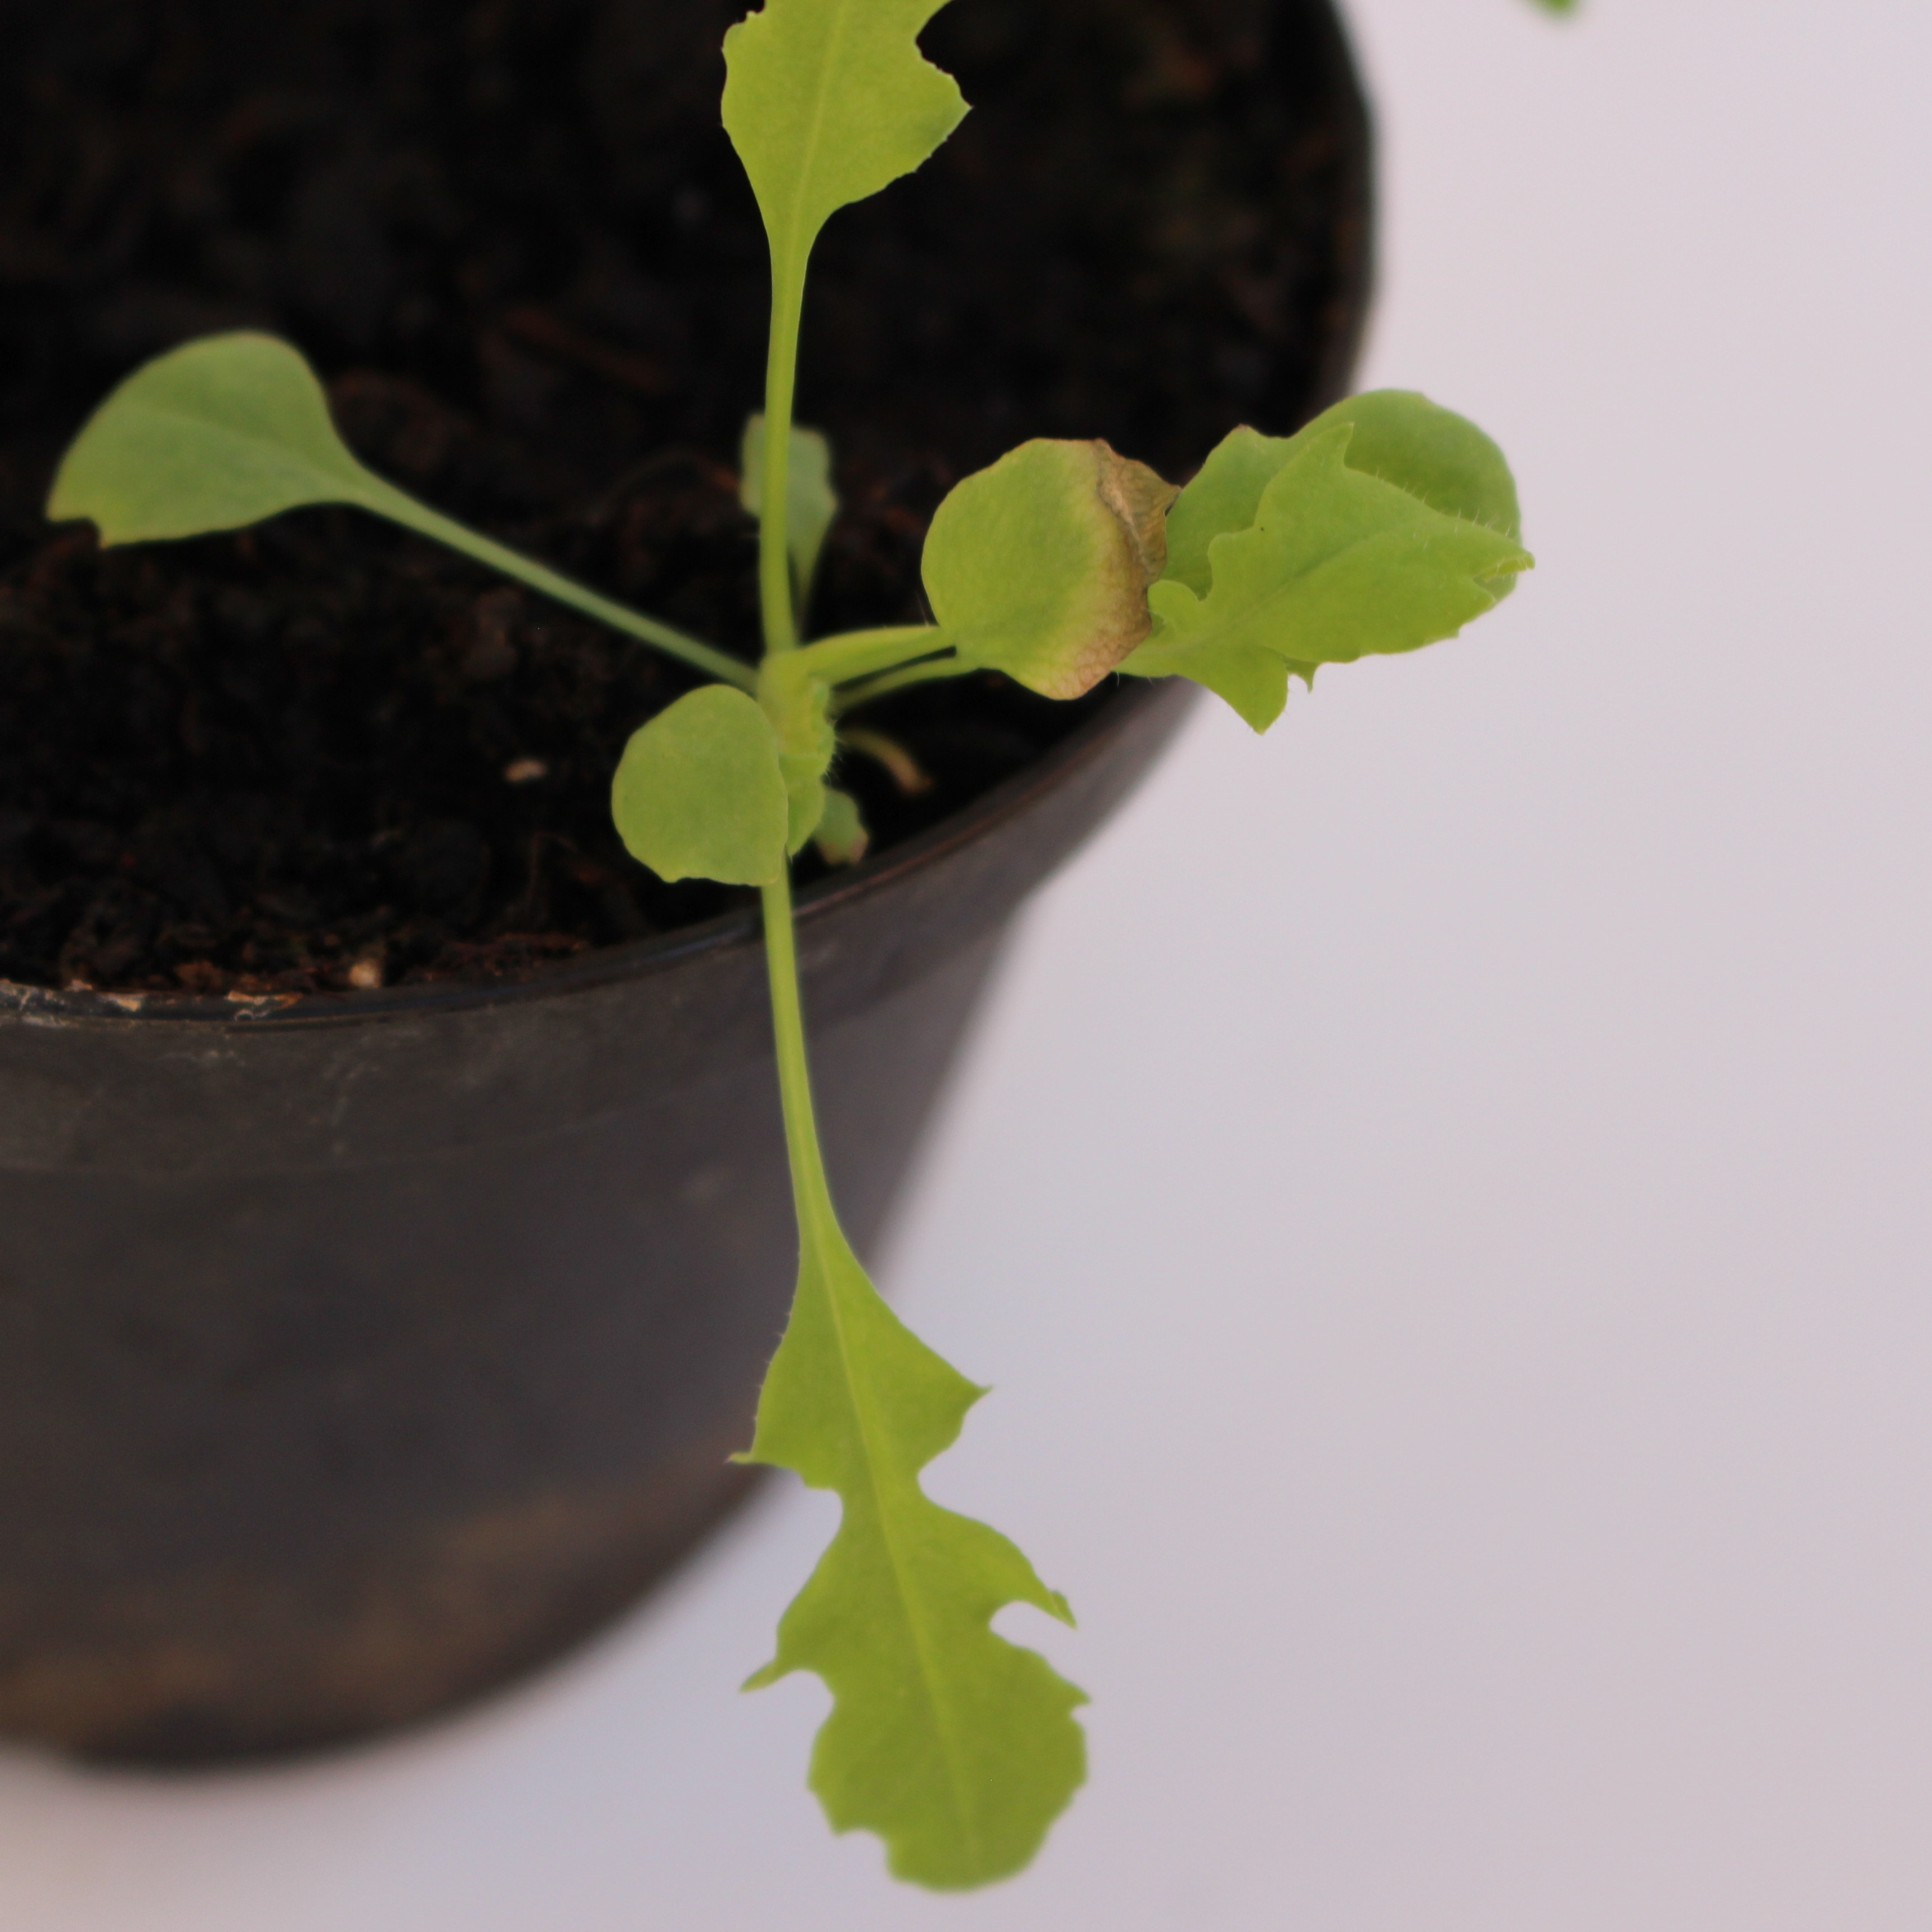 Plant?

Papaver rhoeas
